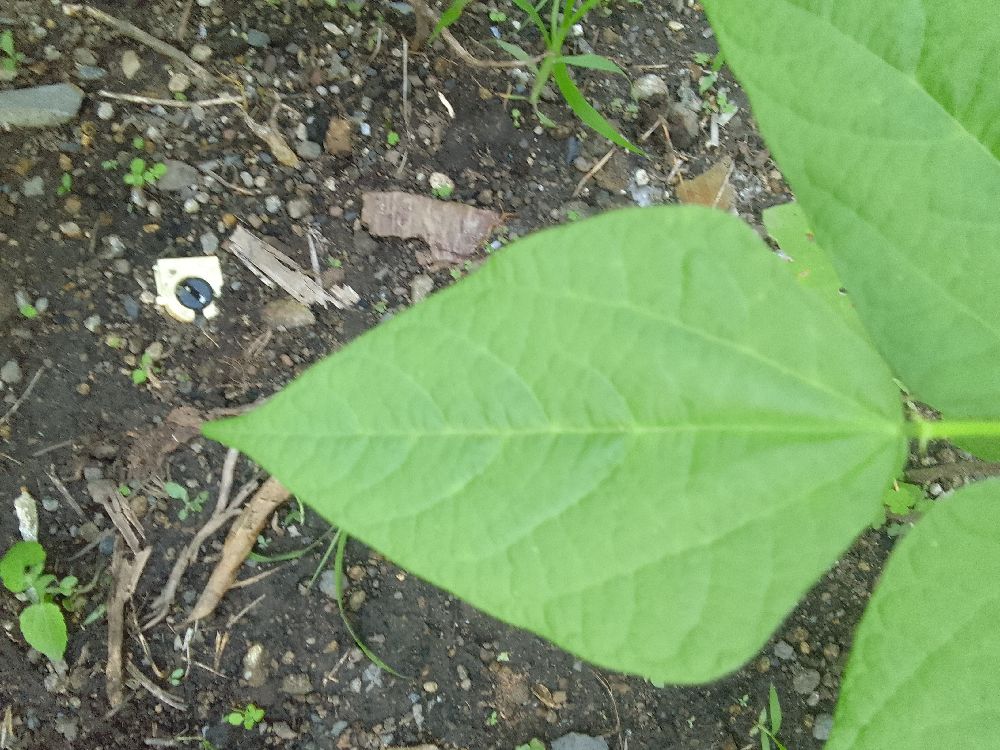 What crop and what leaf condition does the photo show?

common bean, healthy
